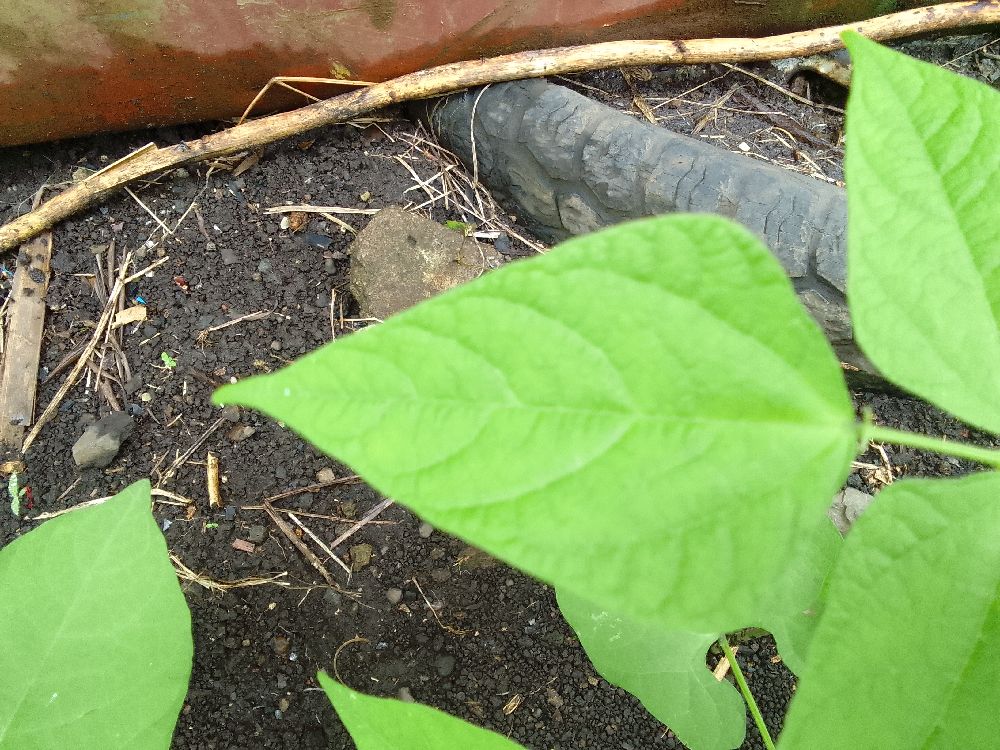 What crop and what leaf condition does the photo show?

common bean, healthy
